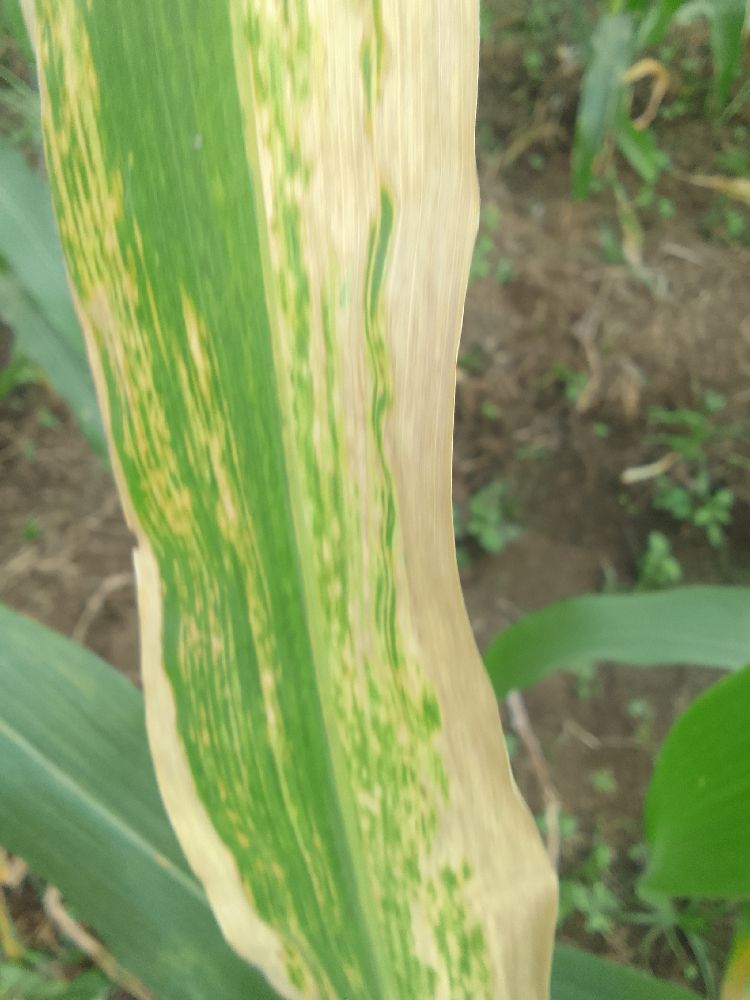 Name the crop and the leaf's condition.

maize, maize lethal necrosis
